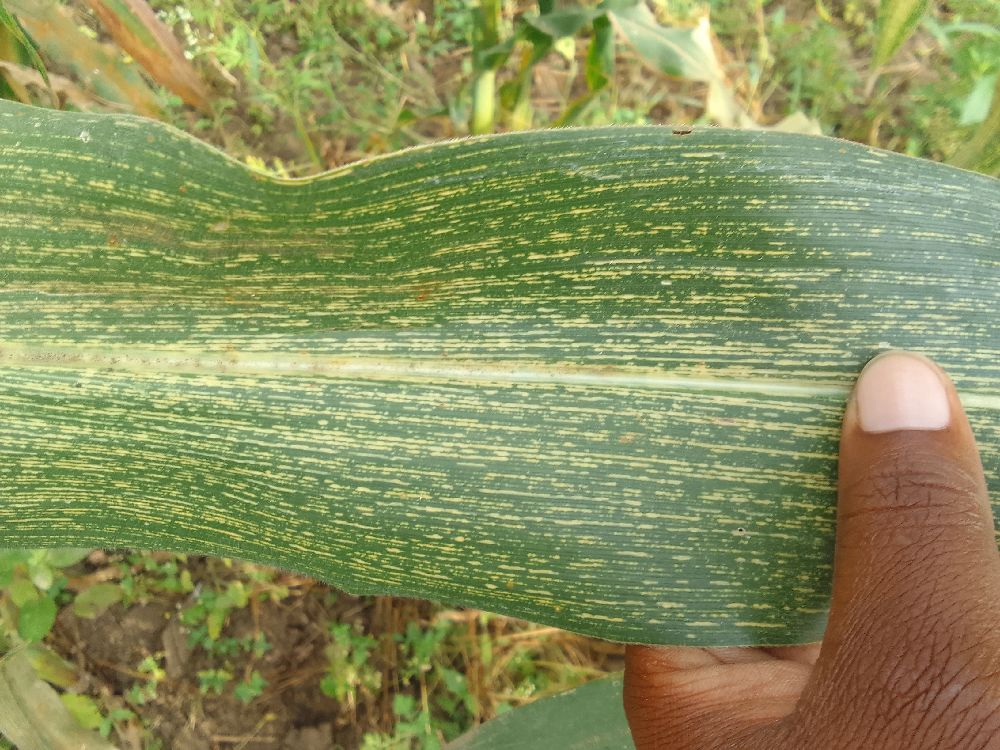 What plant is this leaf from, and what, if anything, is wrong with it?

maize, maize streak virus
